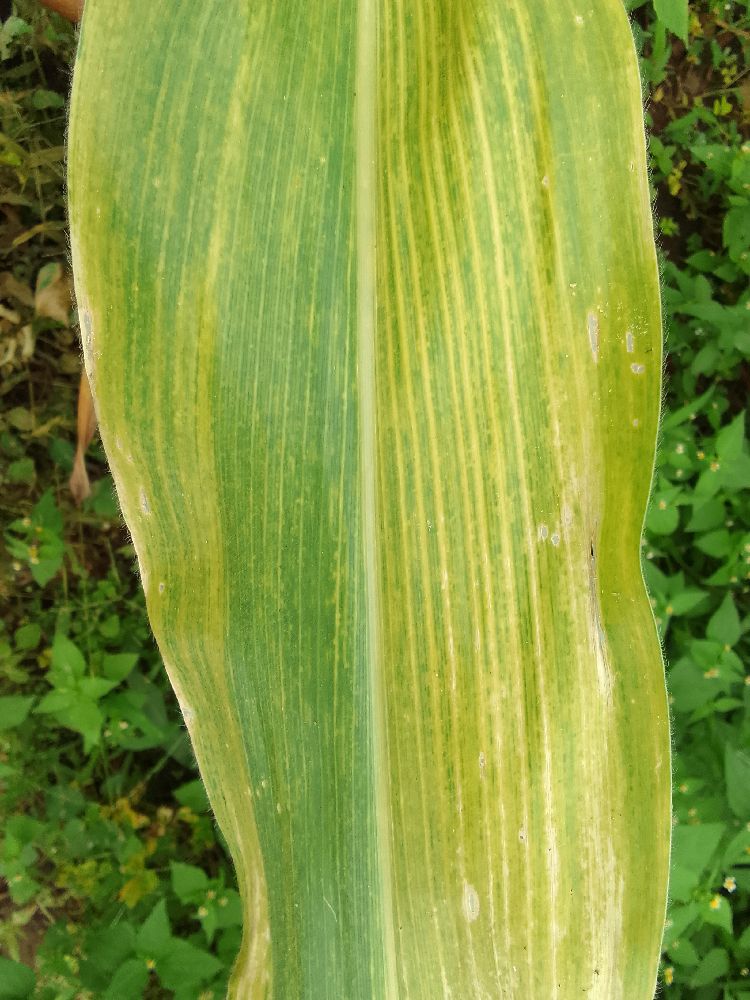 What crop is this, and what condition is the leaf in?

maize, maize lethal necrosis
